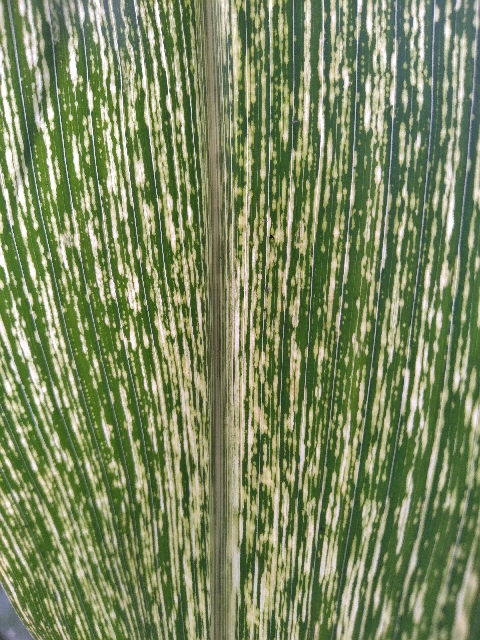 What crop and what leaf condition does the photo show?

maize, maize streak virus
